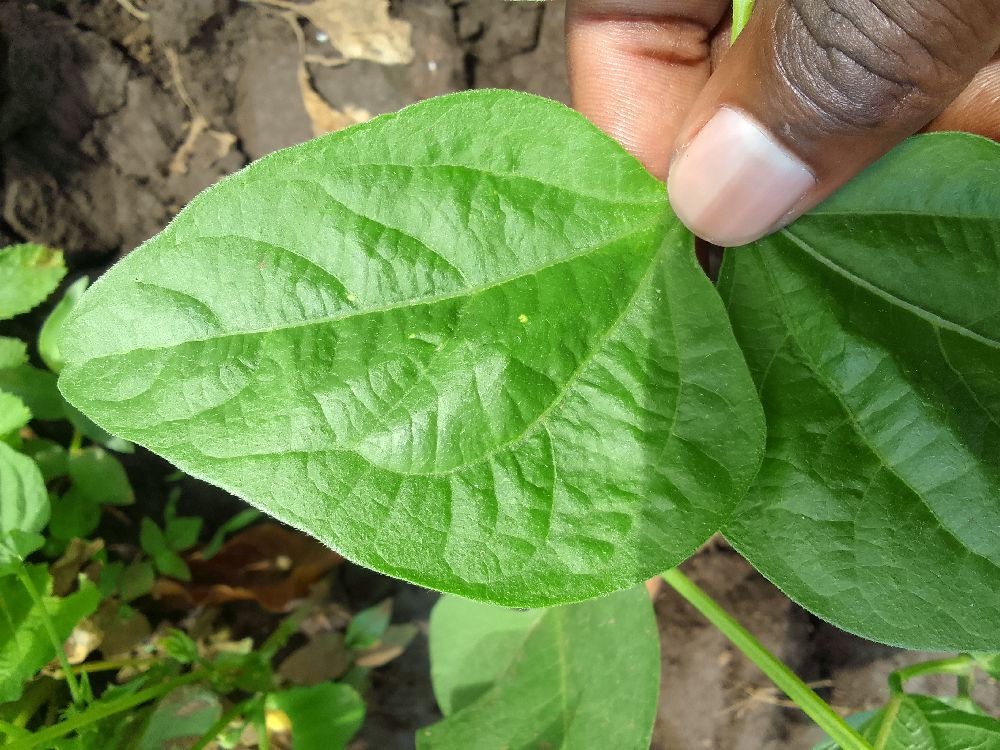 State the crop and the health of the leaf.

common bean, healthy
